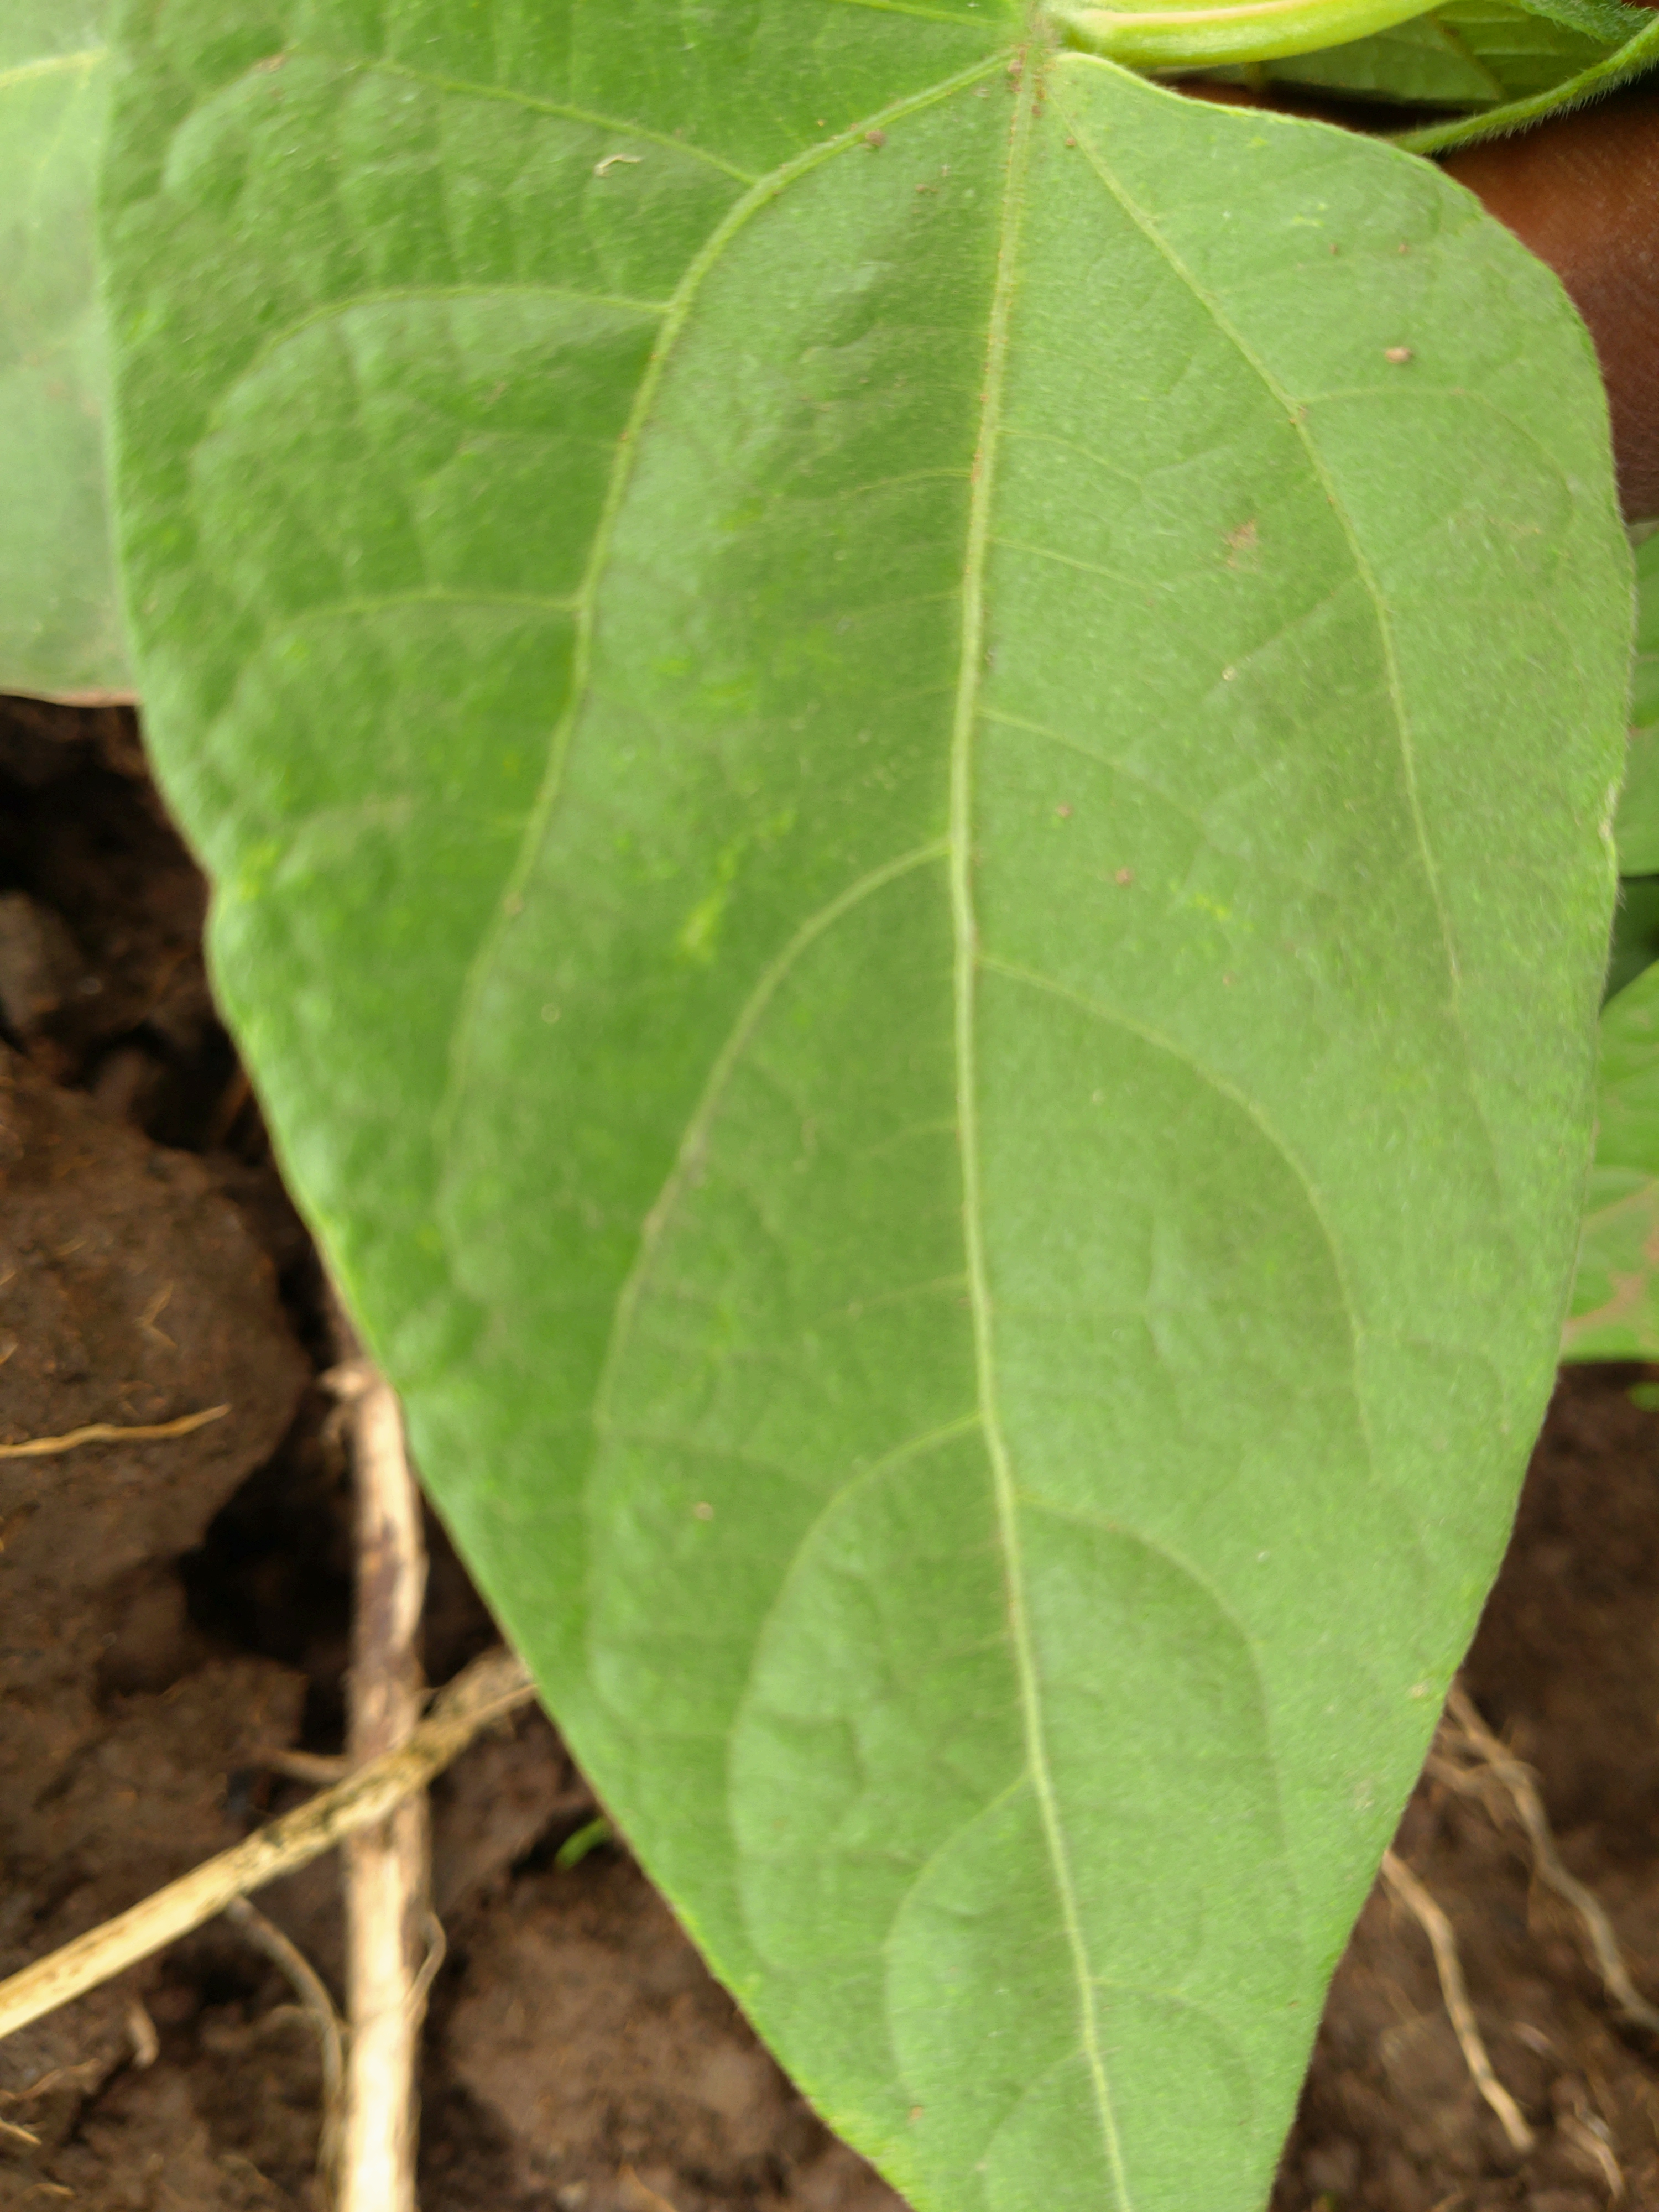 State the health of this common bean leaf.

healthy
